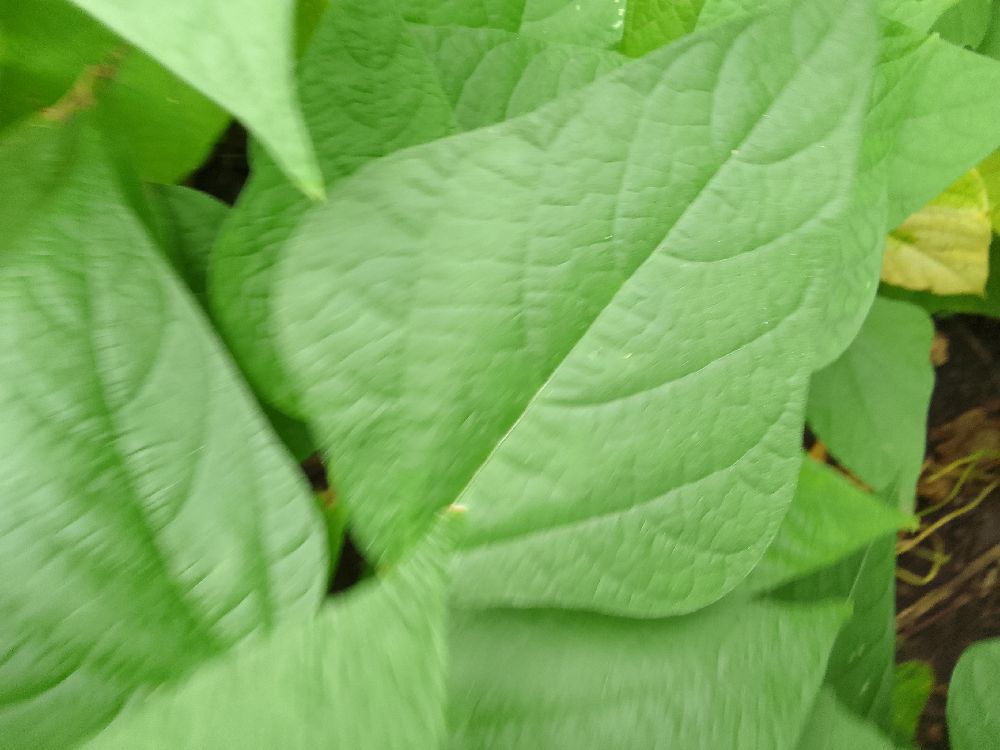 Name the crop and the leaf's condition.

common bean, healthy
